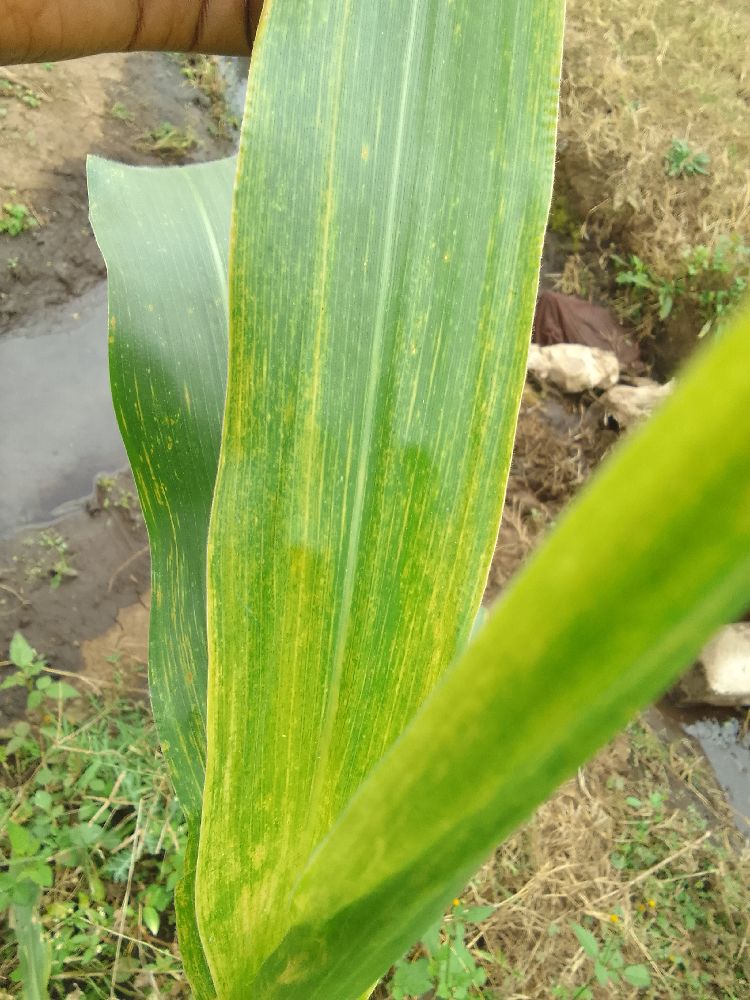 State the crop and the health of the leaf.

maize, maize lethal necrosis
